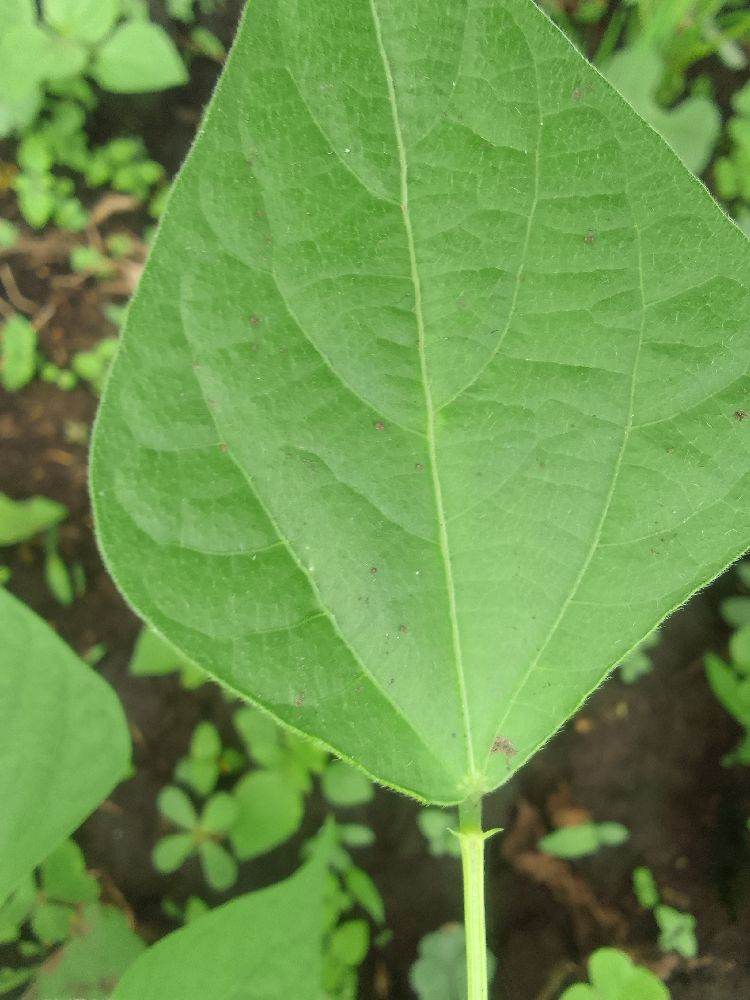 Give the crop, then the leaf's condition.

common bean, healthy
